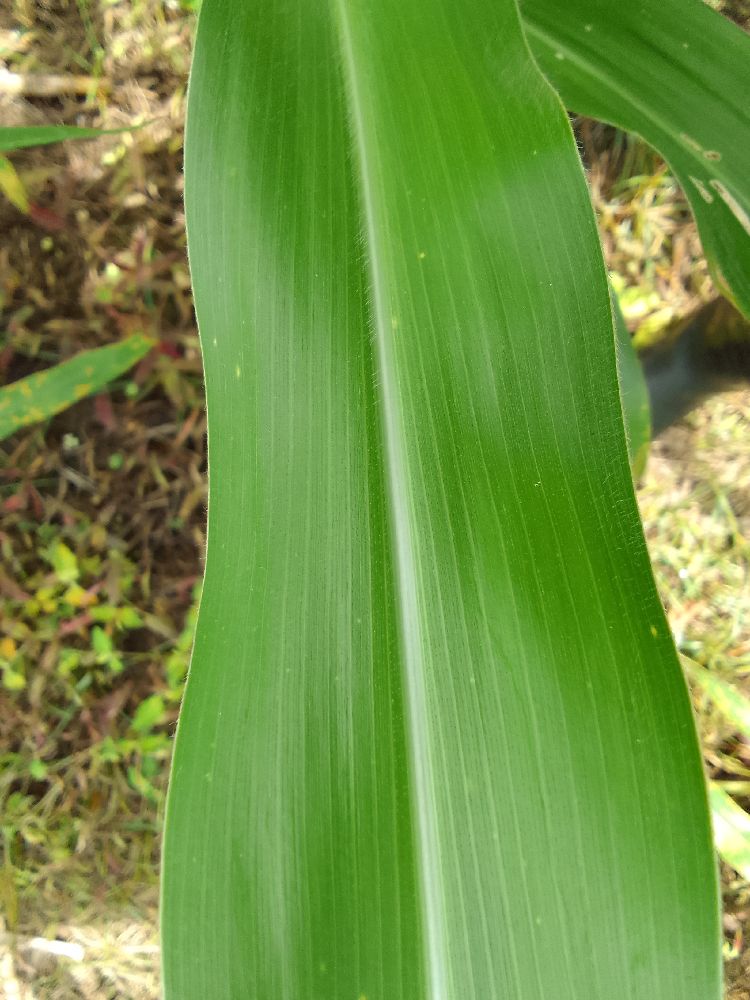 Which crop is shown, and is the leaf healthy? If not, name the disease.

maize, healthy
